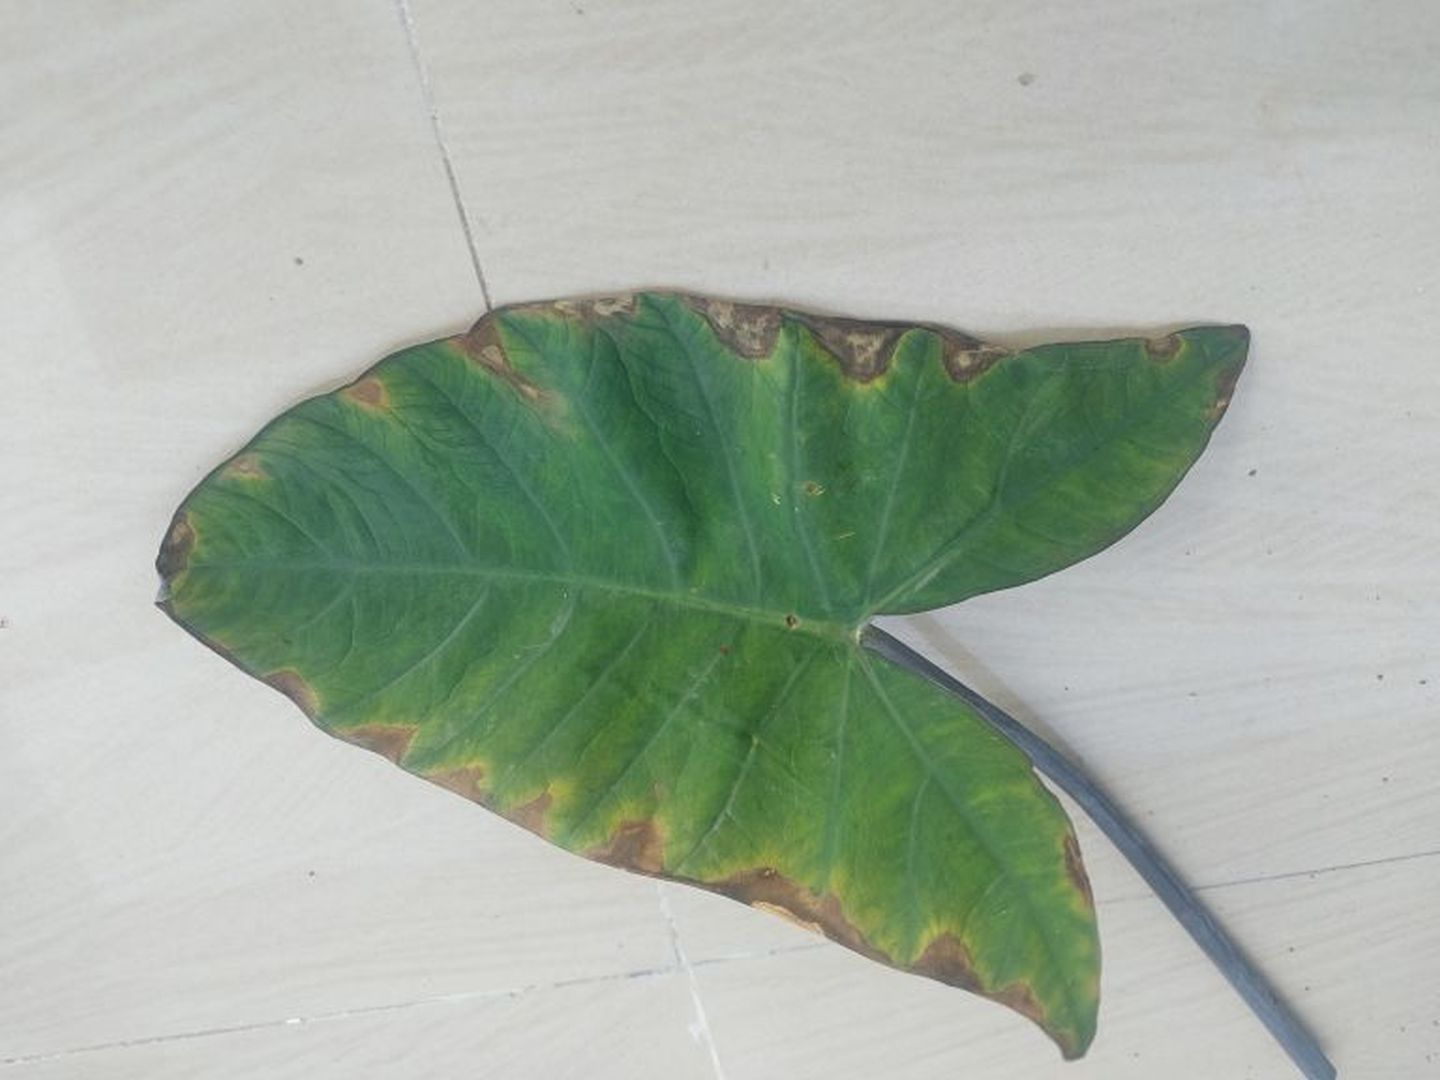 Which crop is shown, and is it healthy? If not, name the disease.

taro, leaf blight
